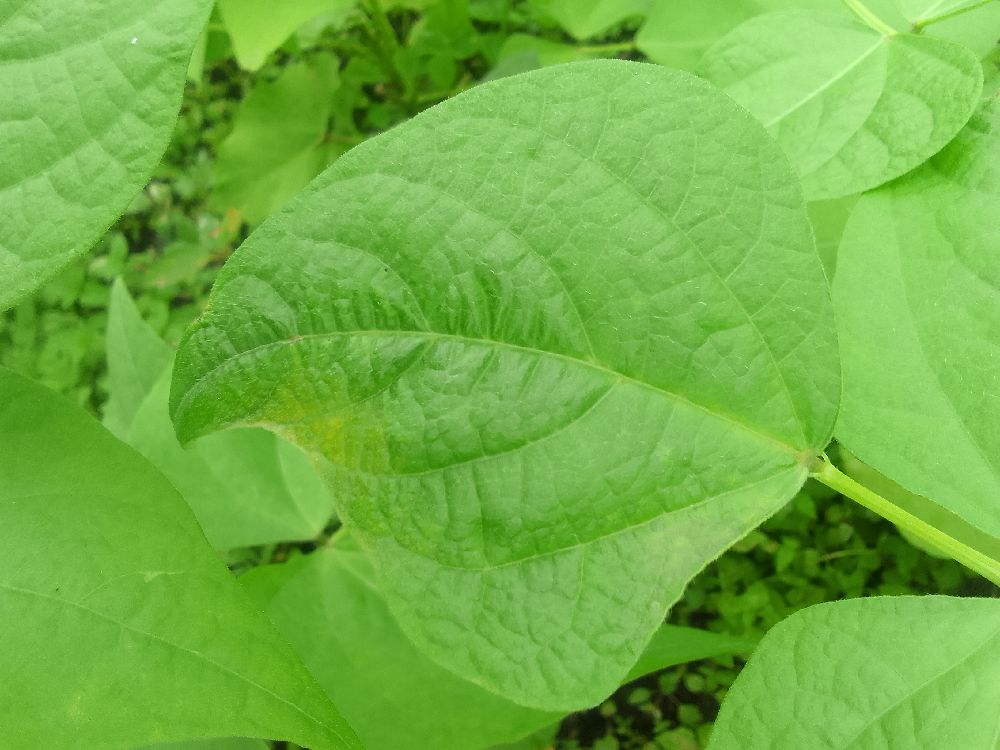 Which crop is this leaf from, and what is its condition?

common bean, healthy
